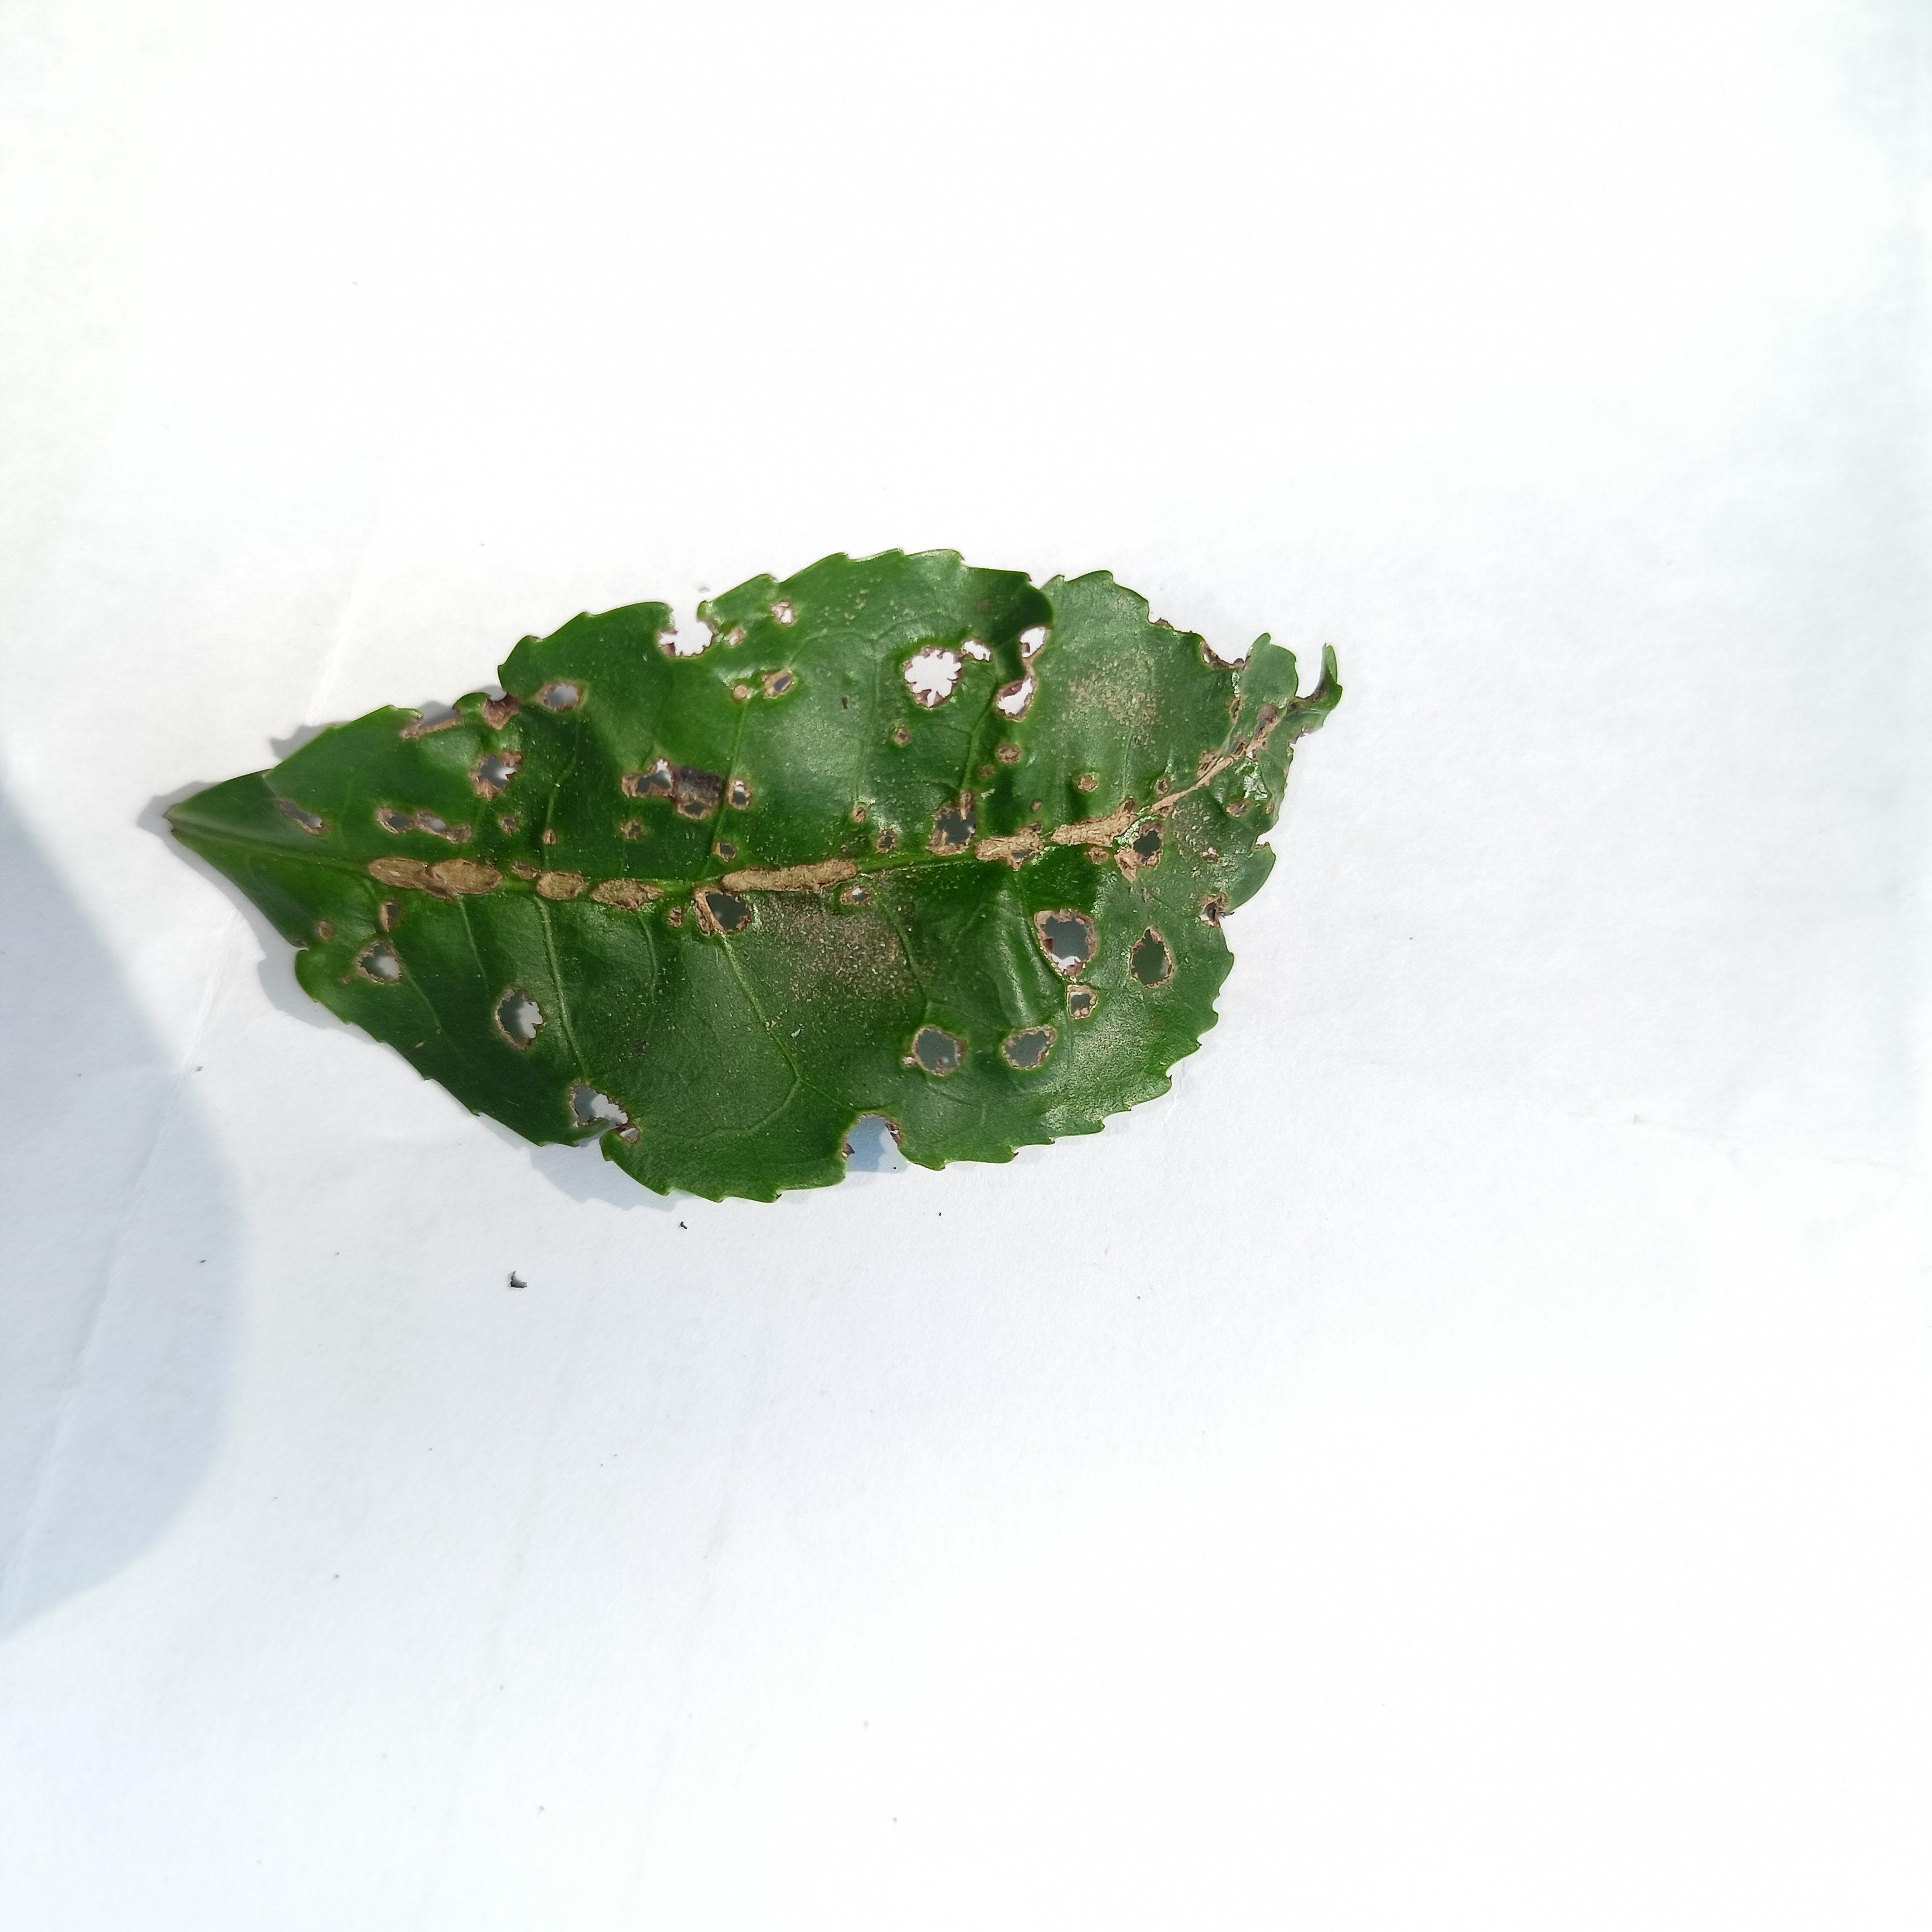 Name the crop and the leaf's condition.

tea, helopeltis
